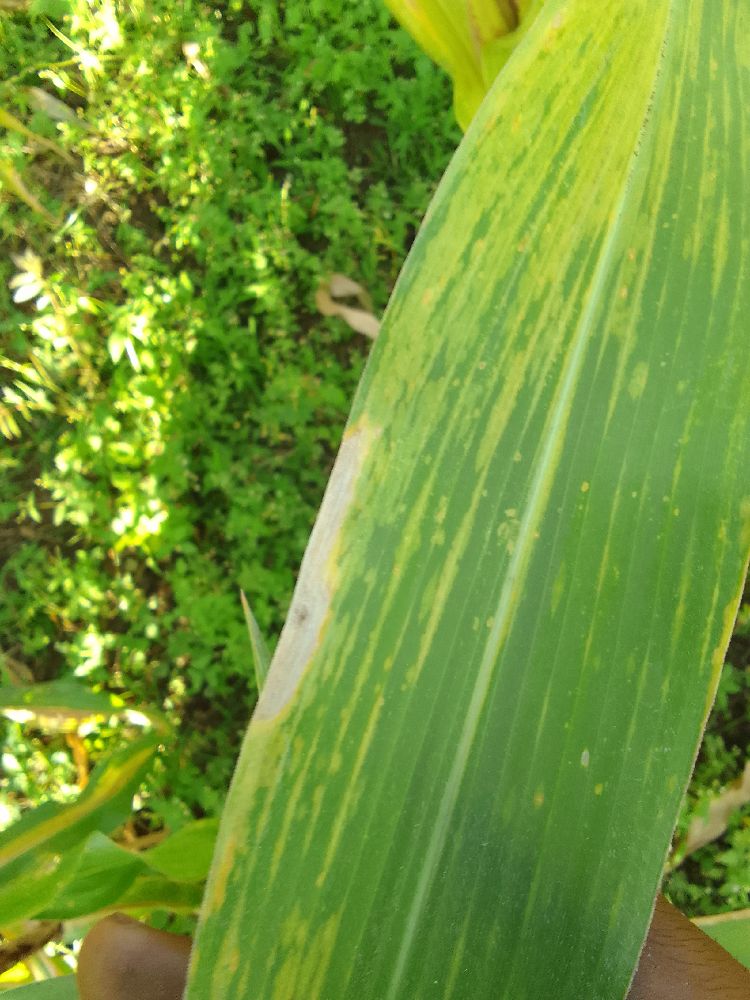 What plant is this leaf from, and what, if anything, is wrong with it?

maize, maize lethal necrosis
